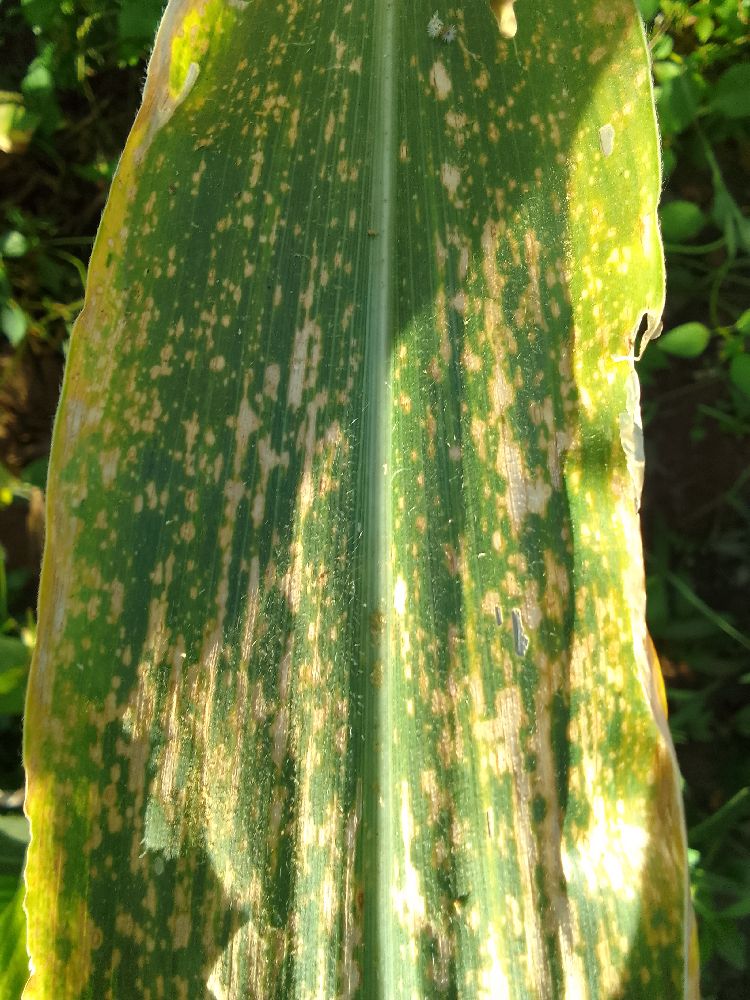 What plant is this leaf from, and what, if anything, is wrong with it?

maize, maize lethal necrosis
